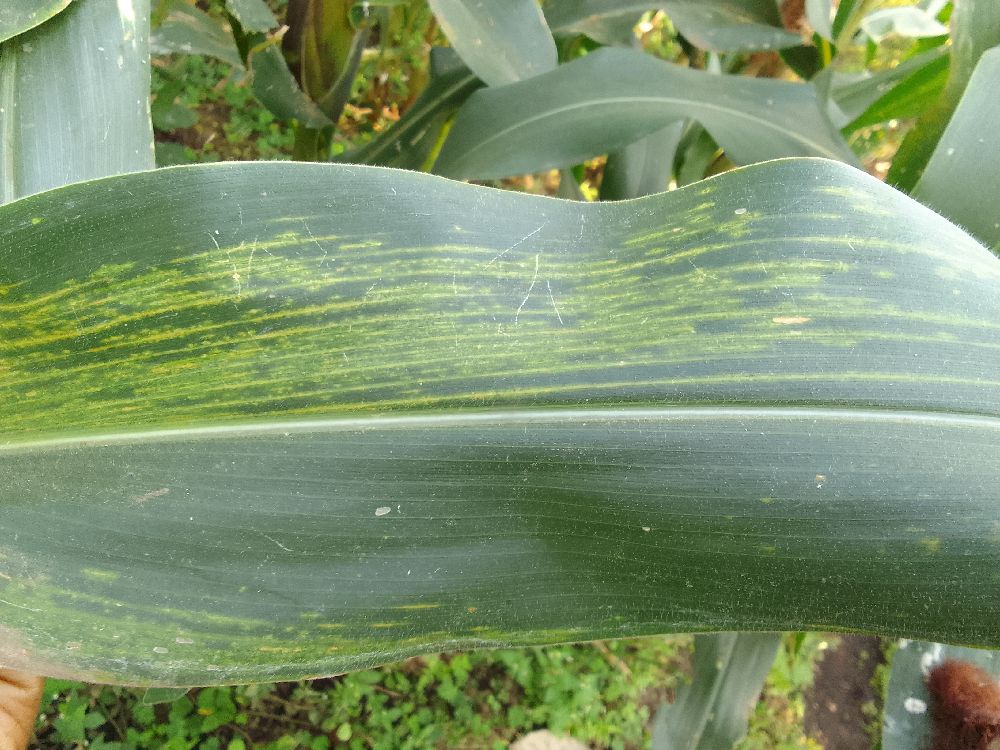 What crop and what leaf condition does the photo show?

maize, maize lethal necrosis
